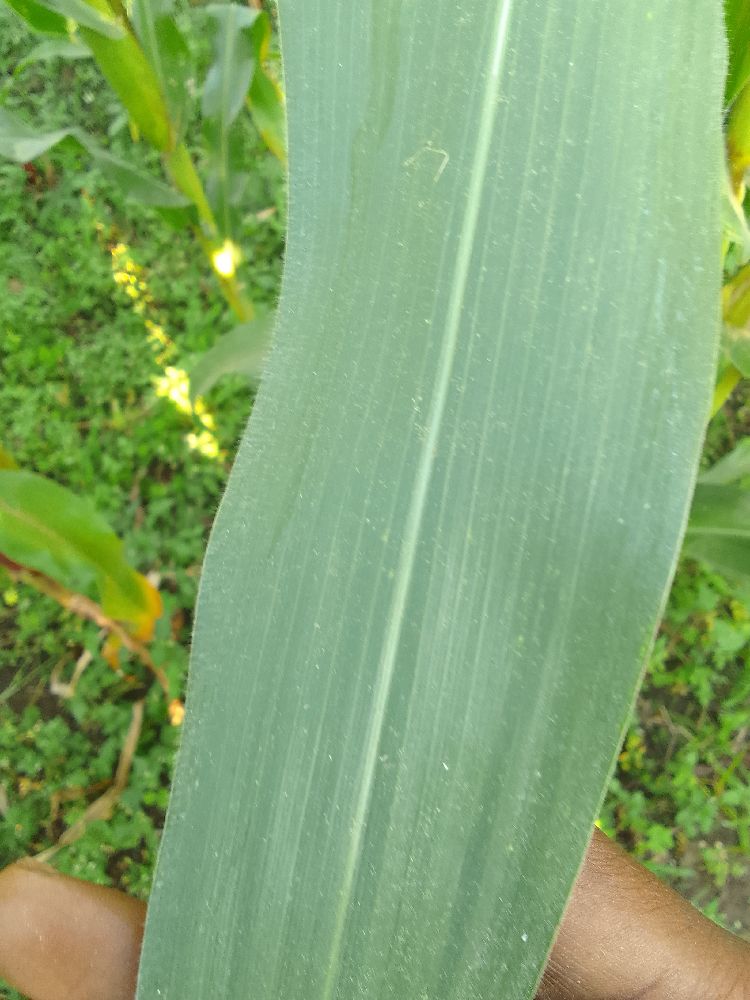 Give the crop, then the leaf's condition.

maize, healthy
